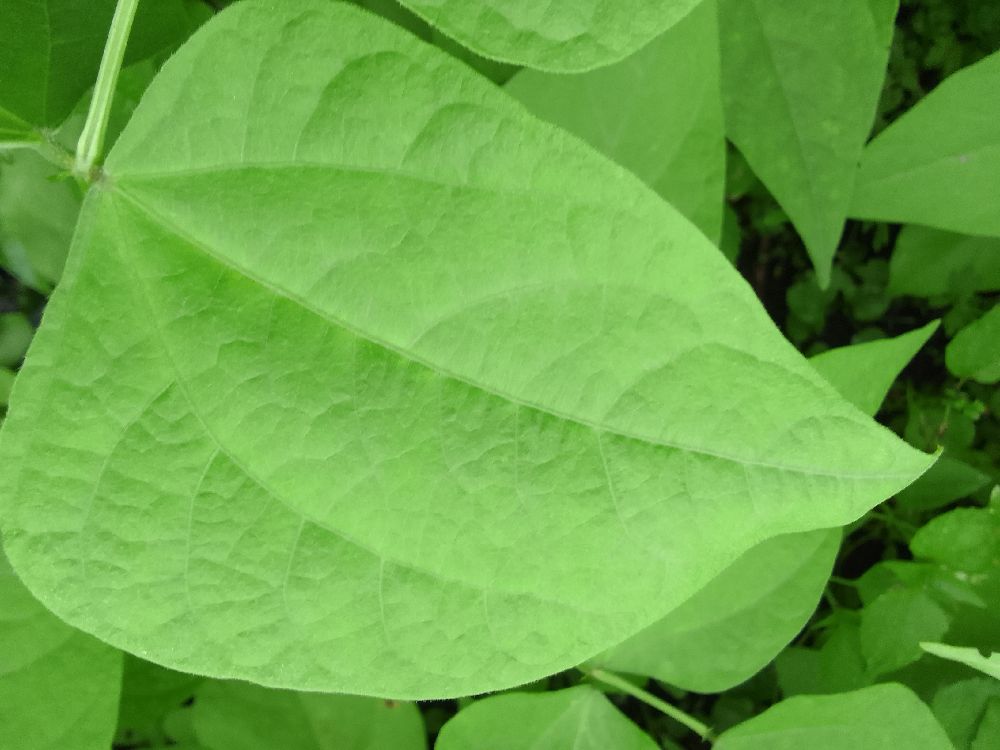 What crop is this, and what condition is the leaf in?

common bean, healthy
